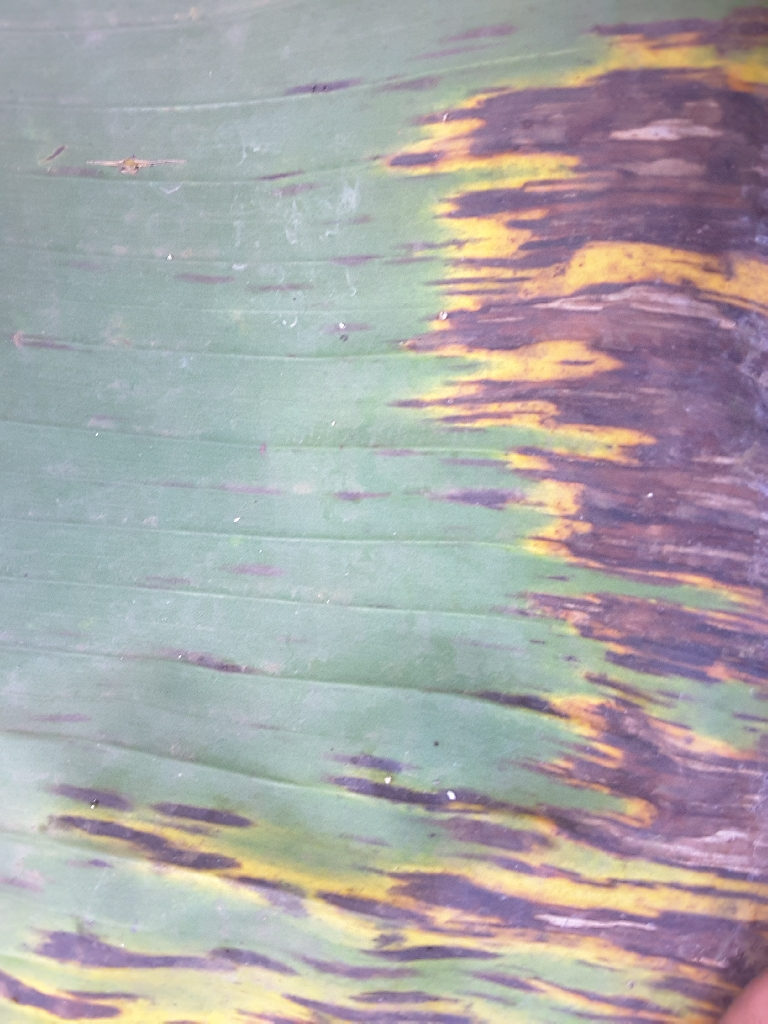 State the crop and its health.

banana, black sigatoka
